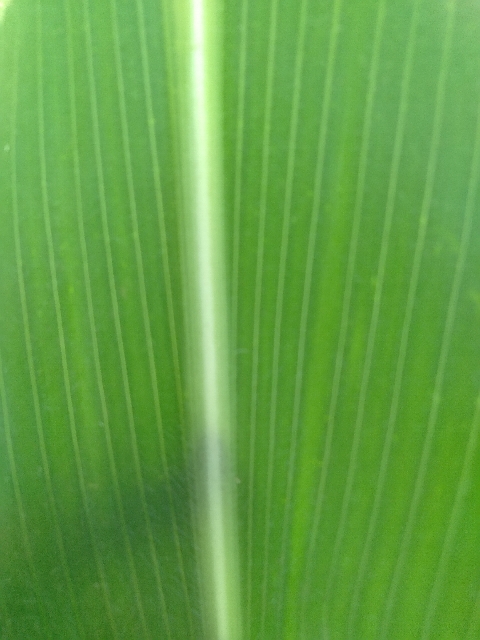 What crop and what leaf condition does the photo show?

maize, healthy
